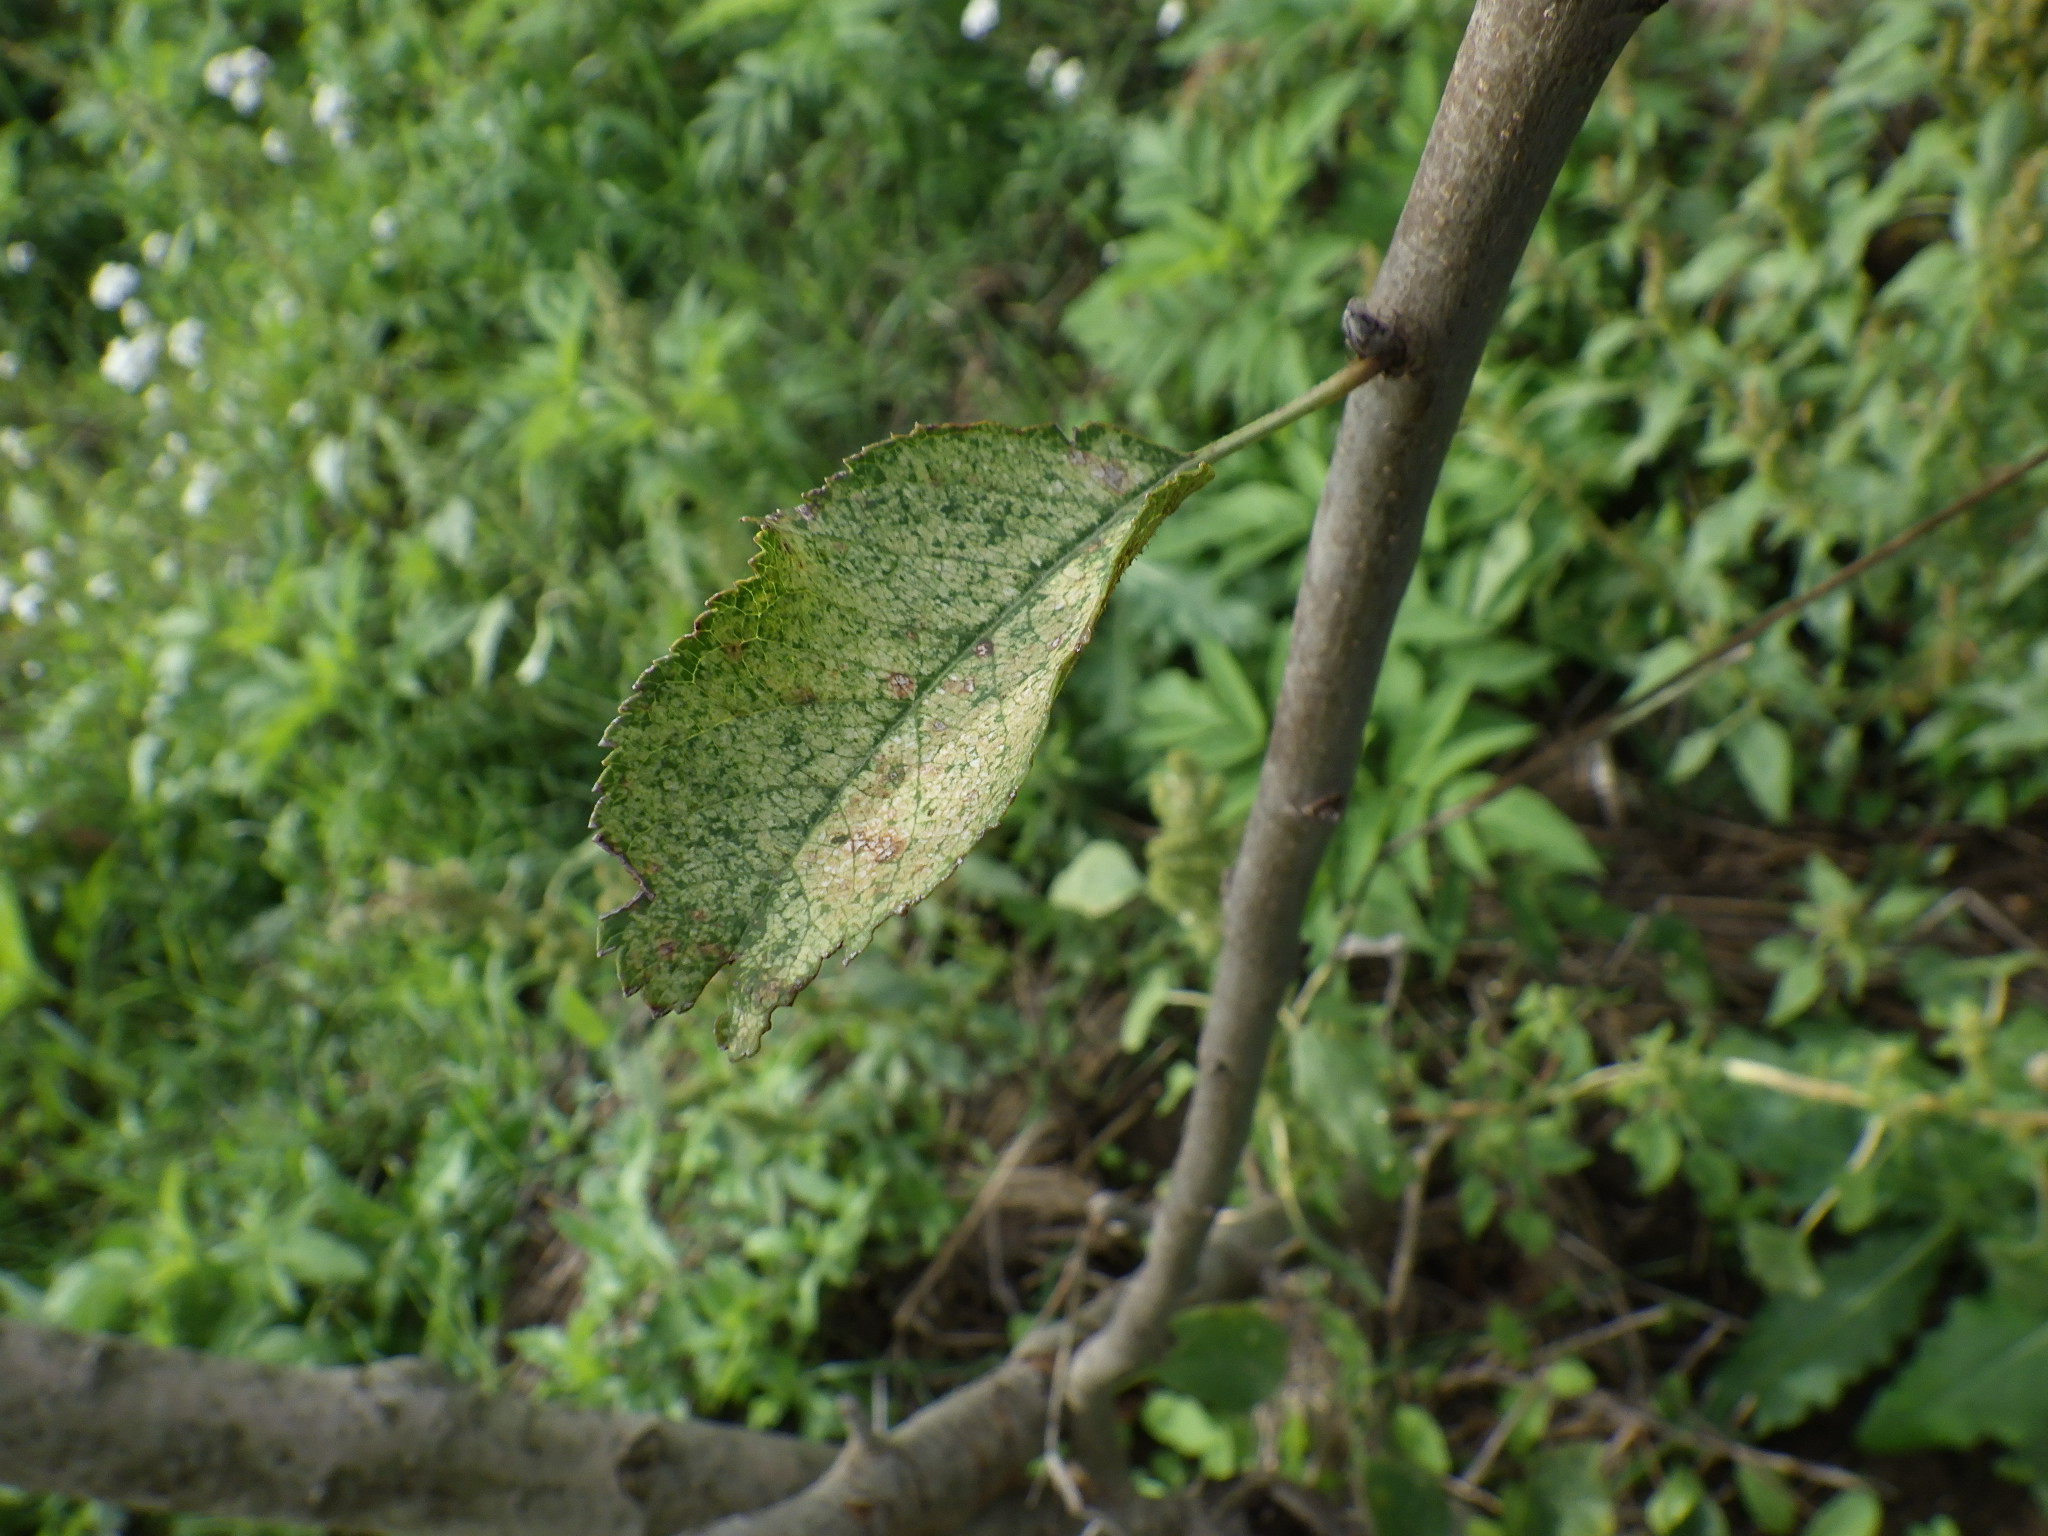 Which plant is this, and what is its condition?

apple, alternaria, mites
